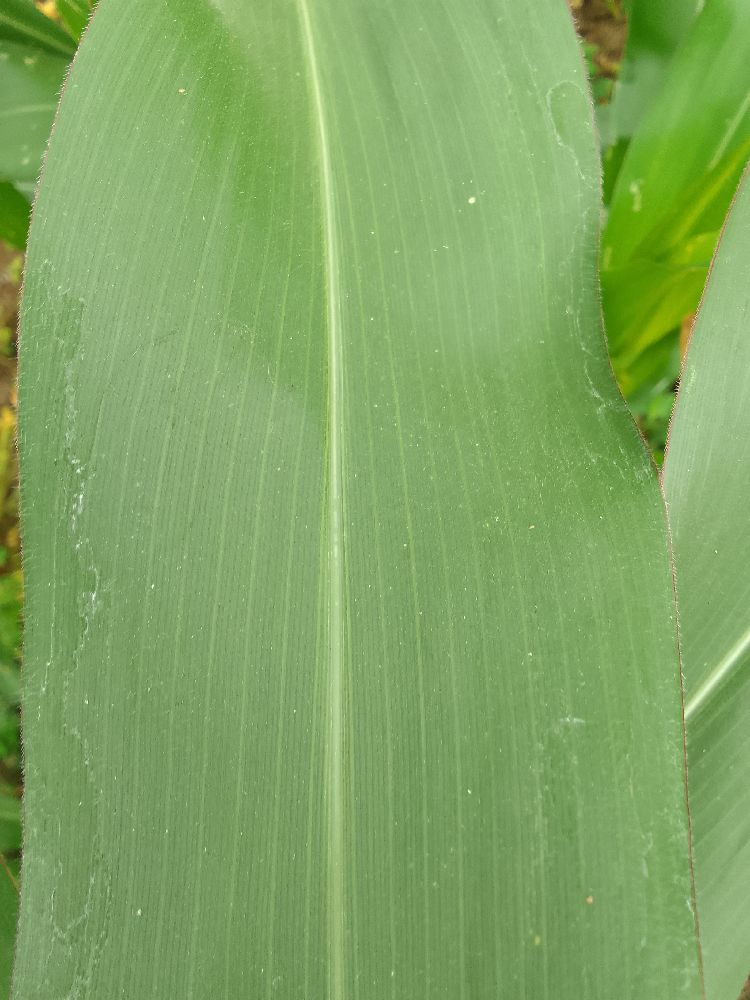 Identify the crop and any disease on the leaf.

maize, healthy
